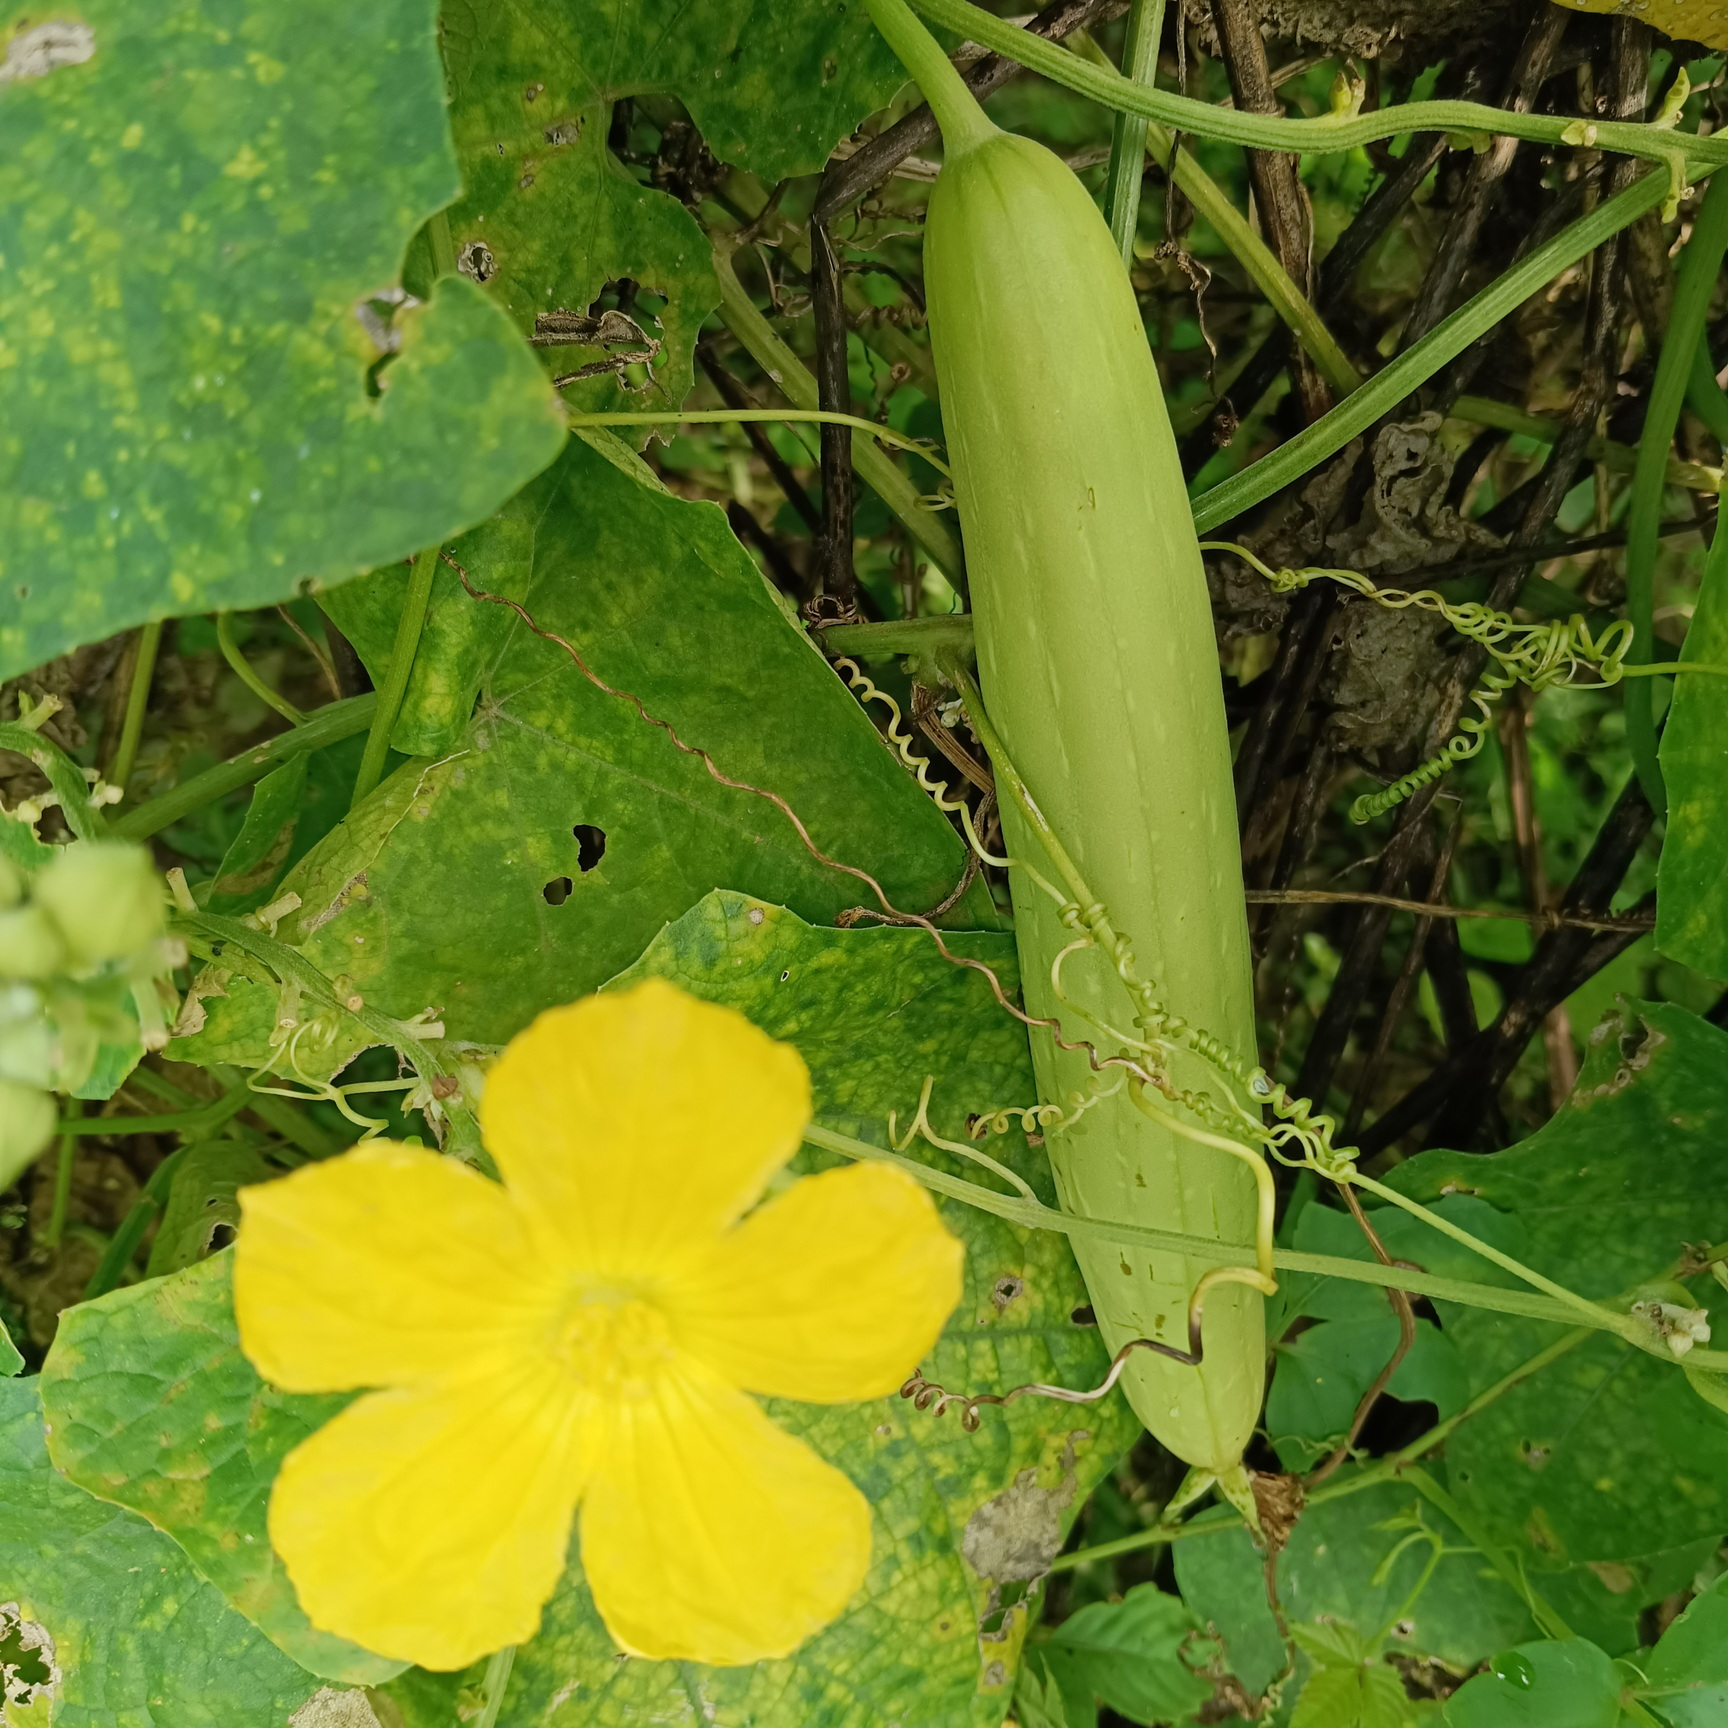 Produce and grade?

luffa, fresh
